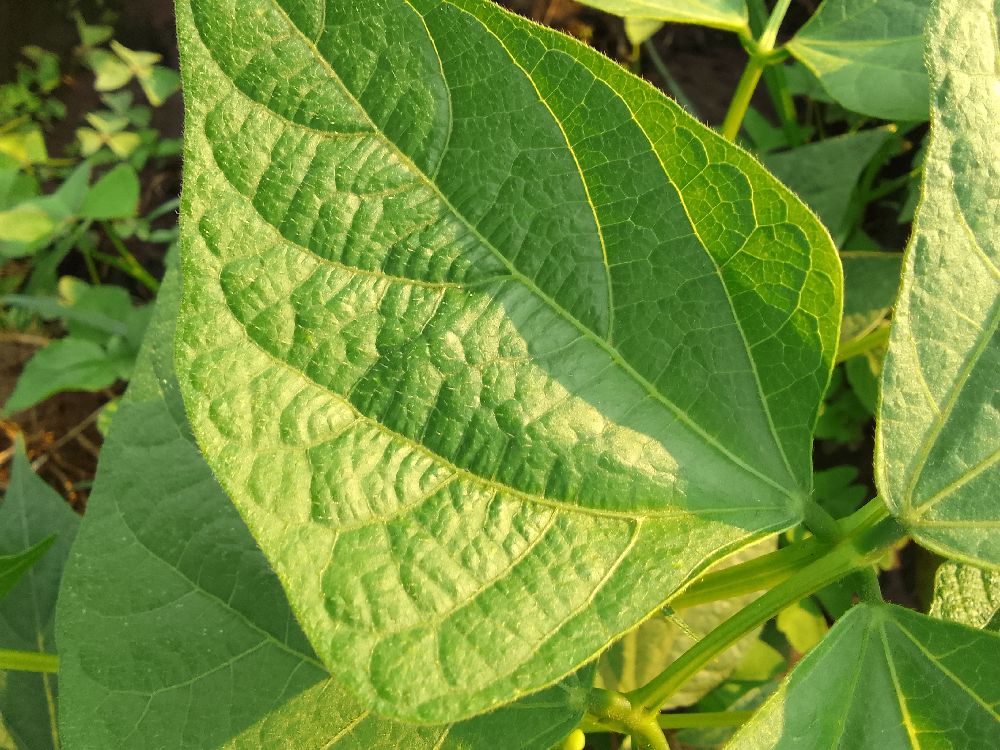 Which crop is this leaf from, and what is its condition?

common bean, healthy
